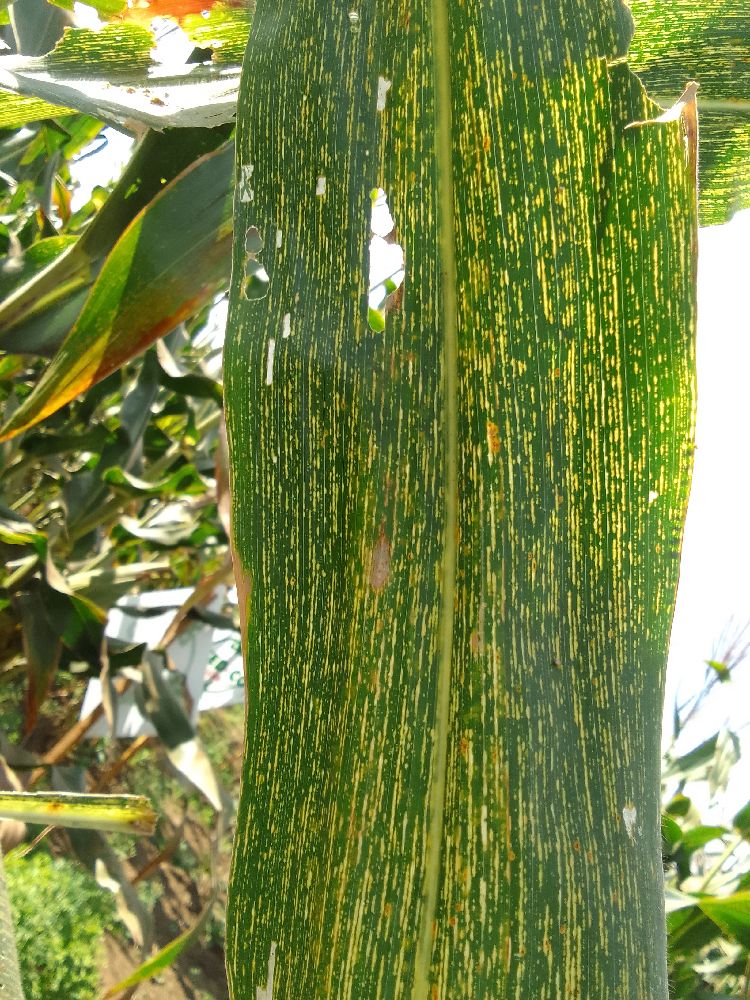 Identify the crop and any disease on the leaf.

maize, maize streak virus
